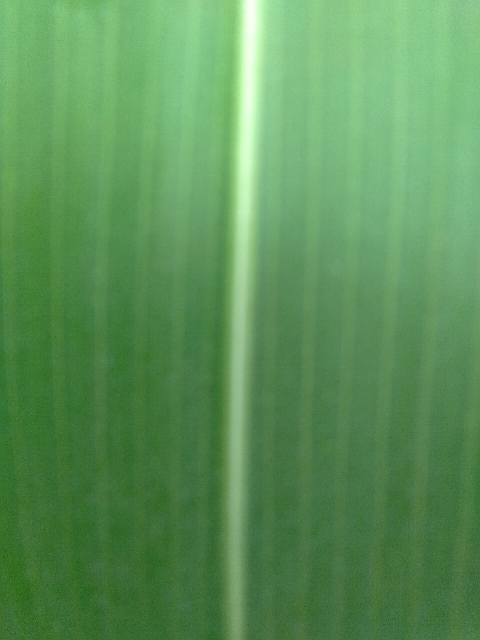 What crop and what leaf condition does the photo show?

maize, healthy
